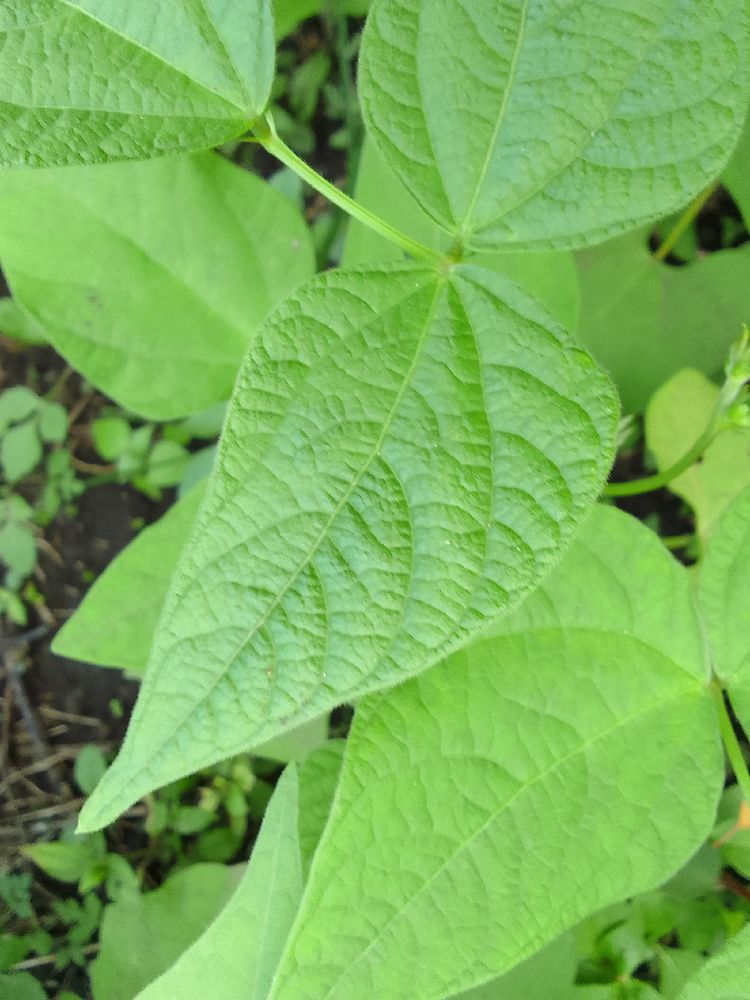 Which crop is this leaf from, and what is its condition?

common bean, healthy
